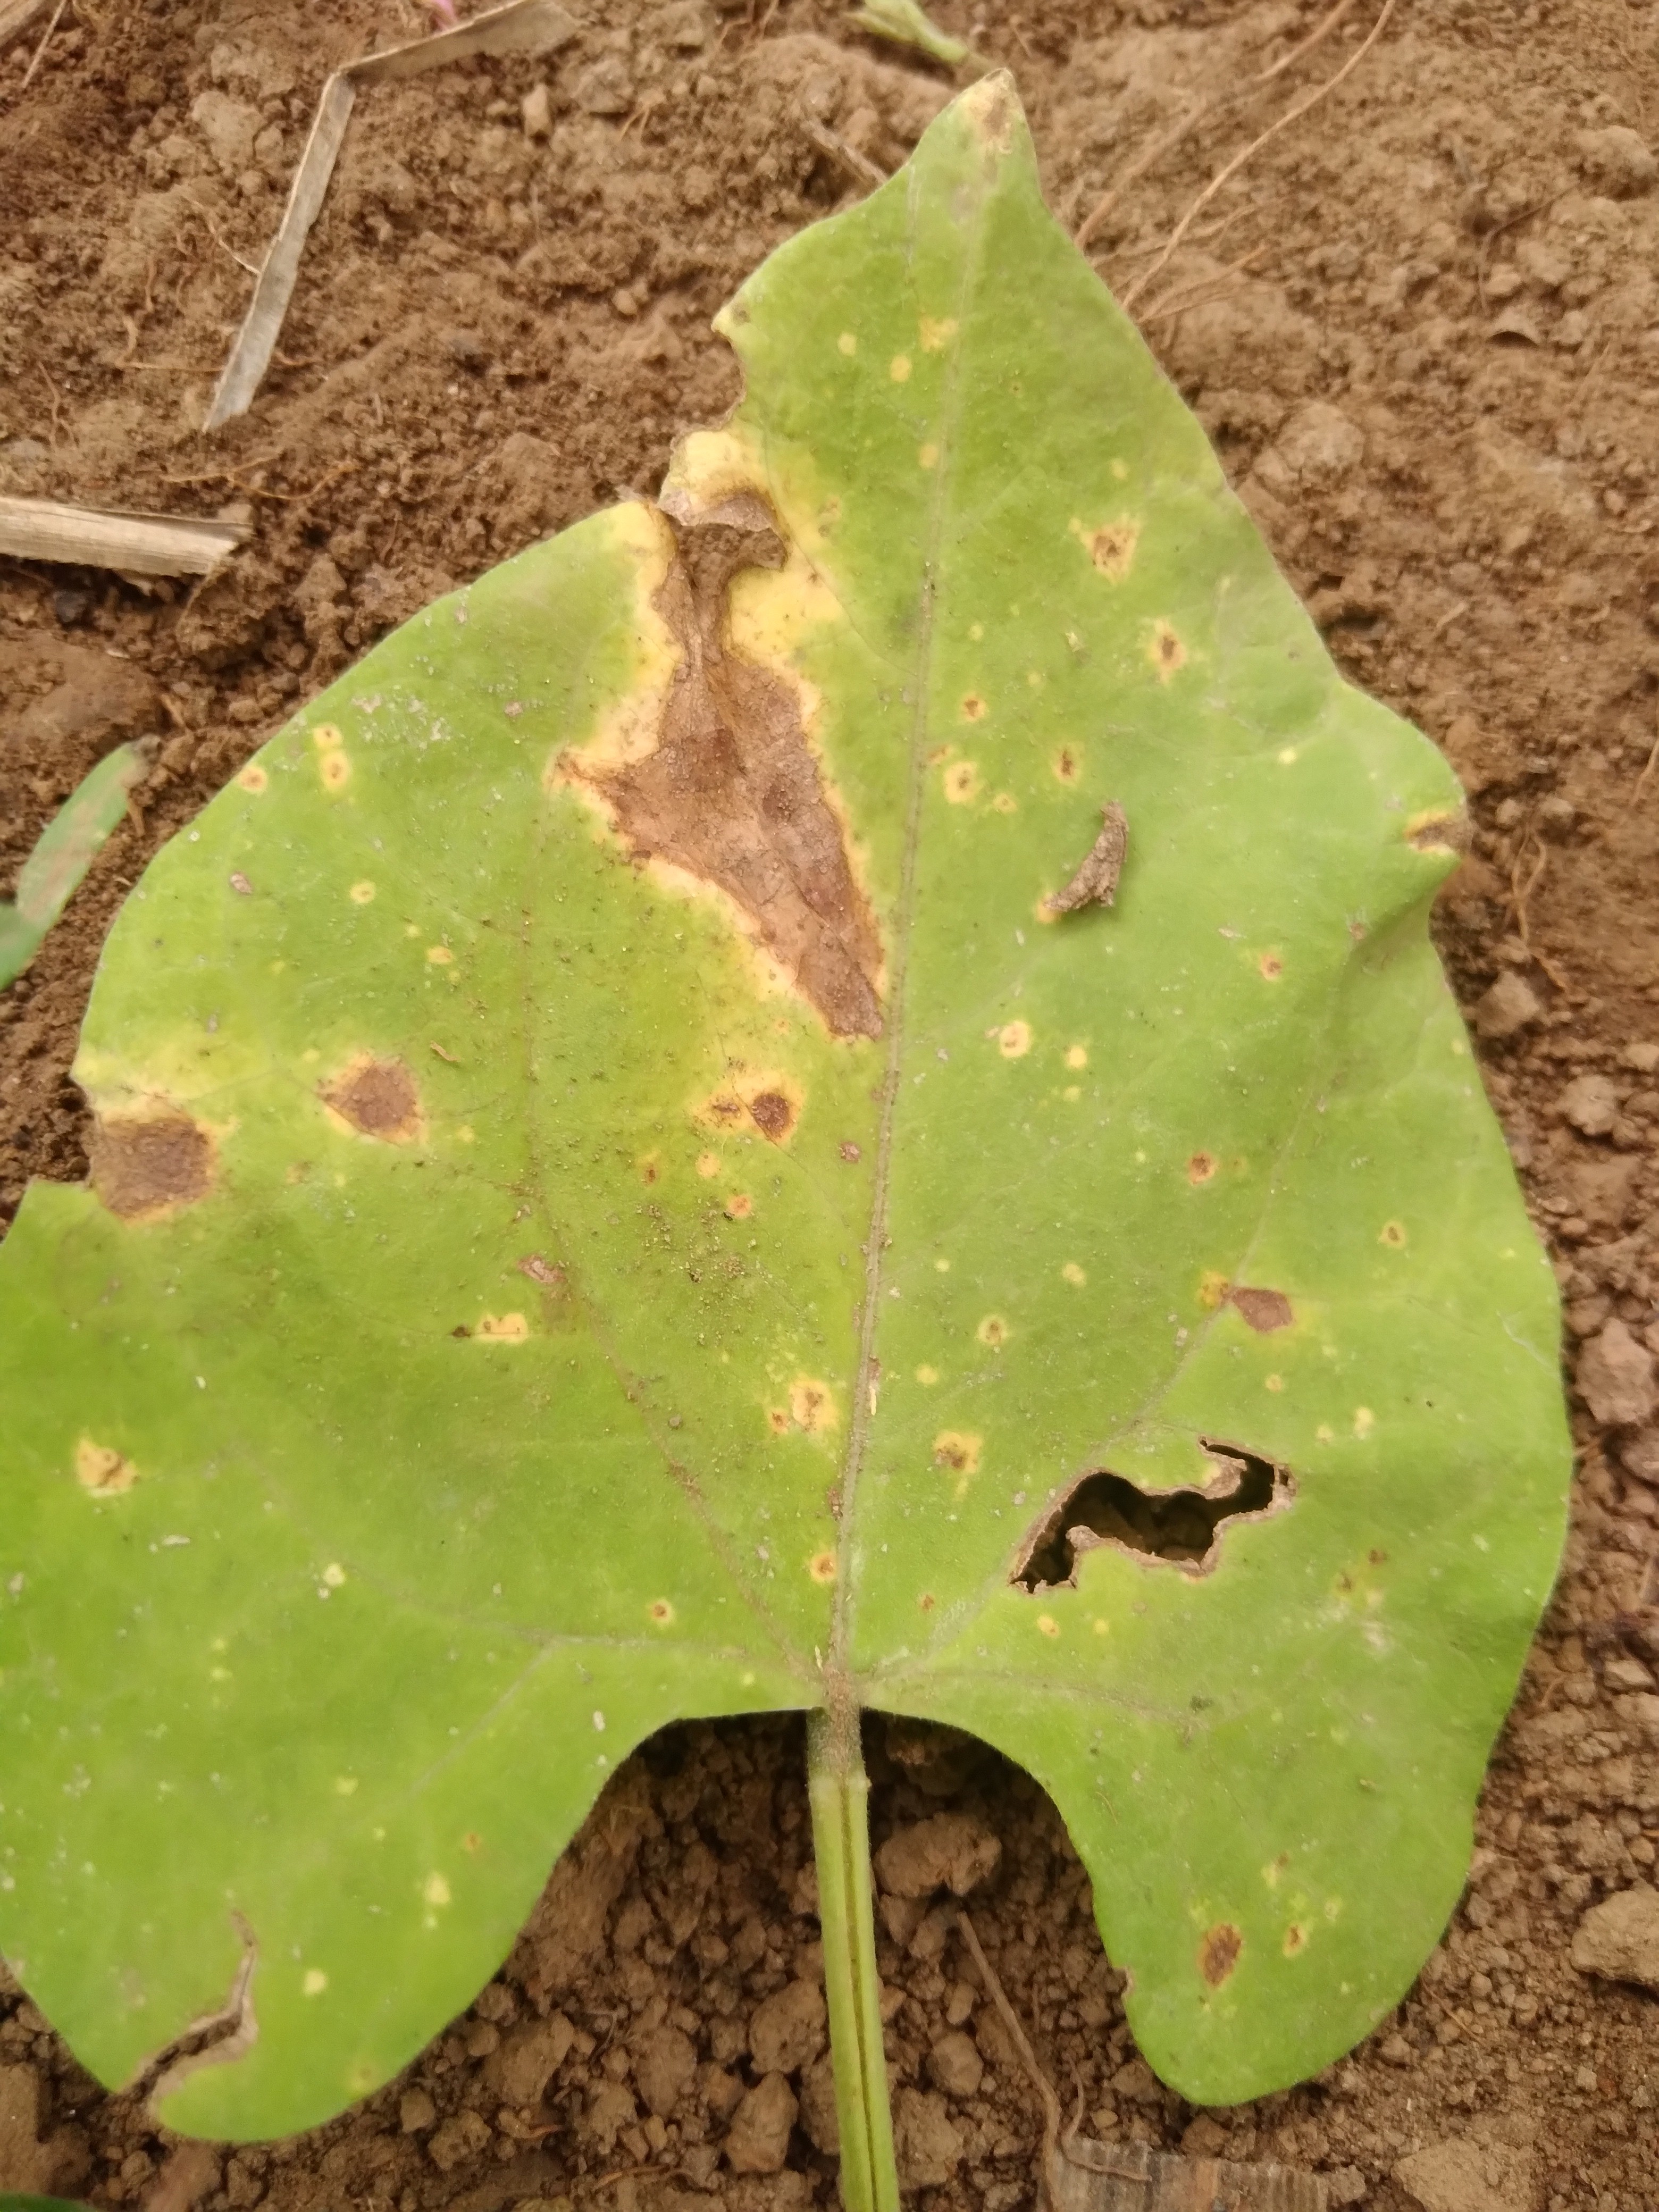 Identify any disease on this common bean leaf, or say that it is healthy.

rust
